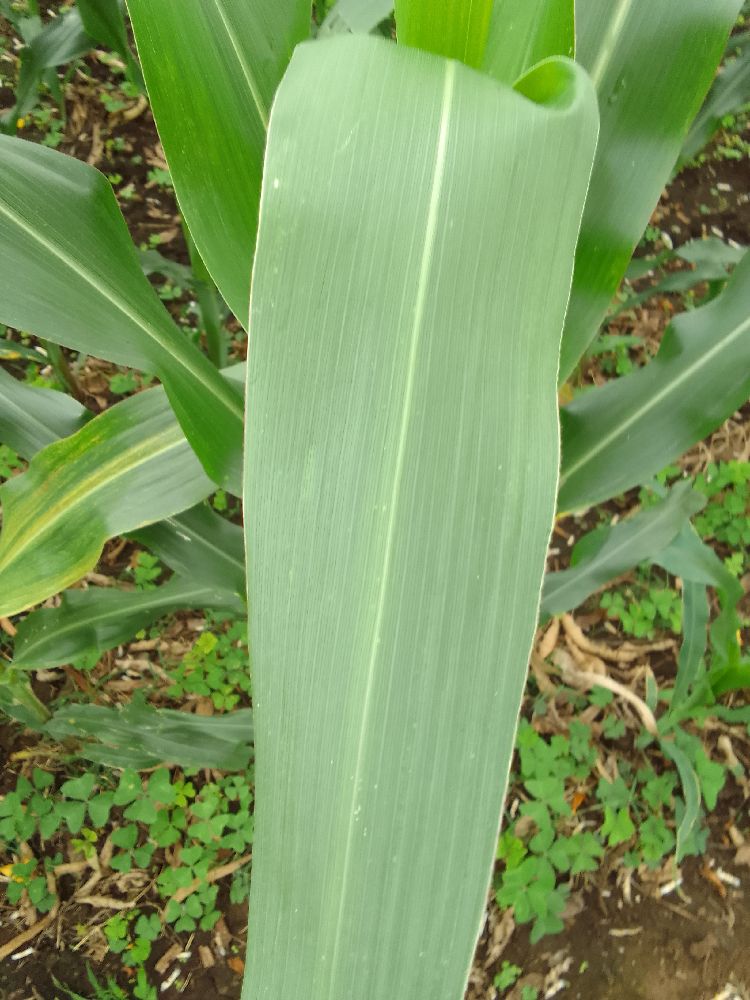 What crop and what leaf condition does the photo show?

maize, healthy
